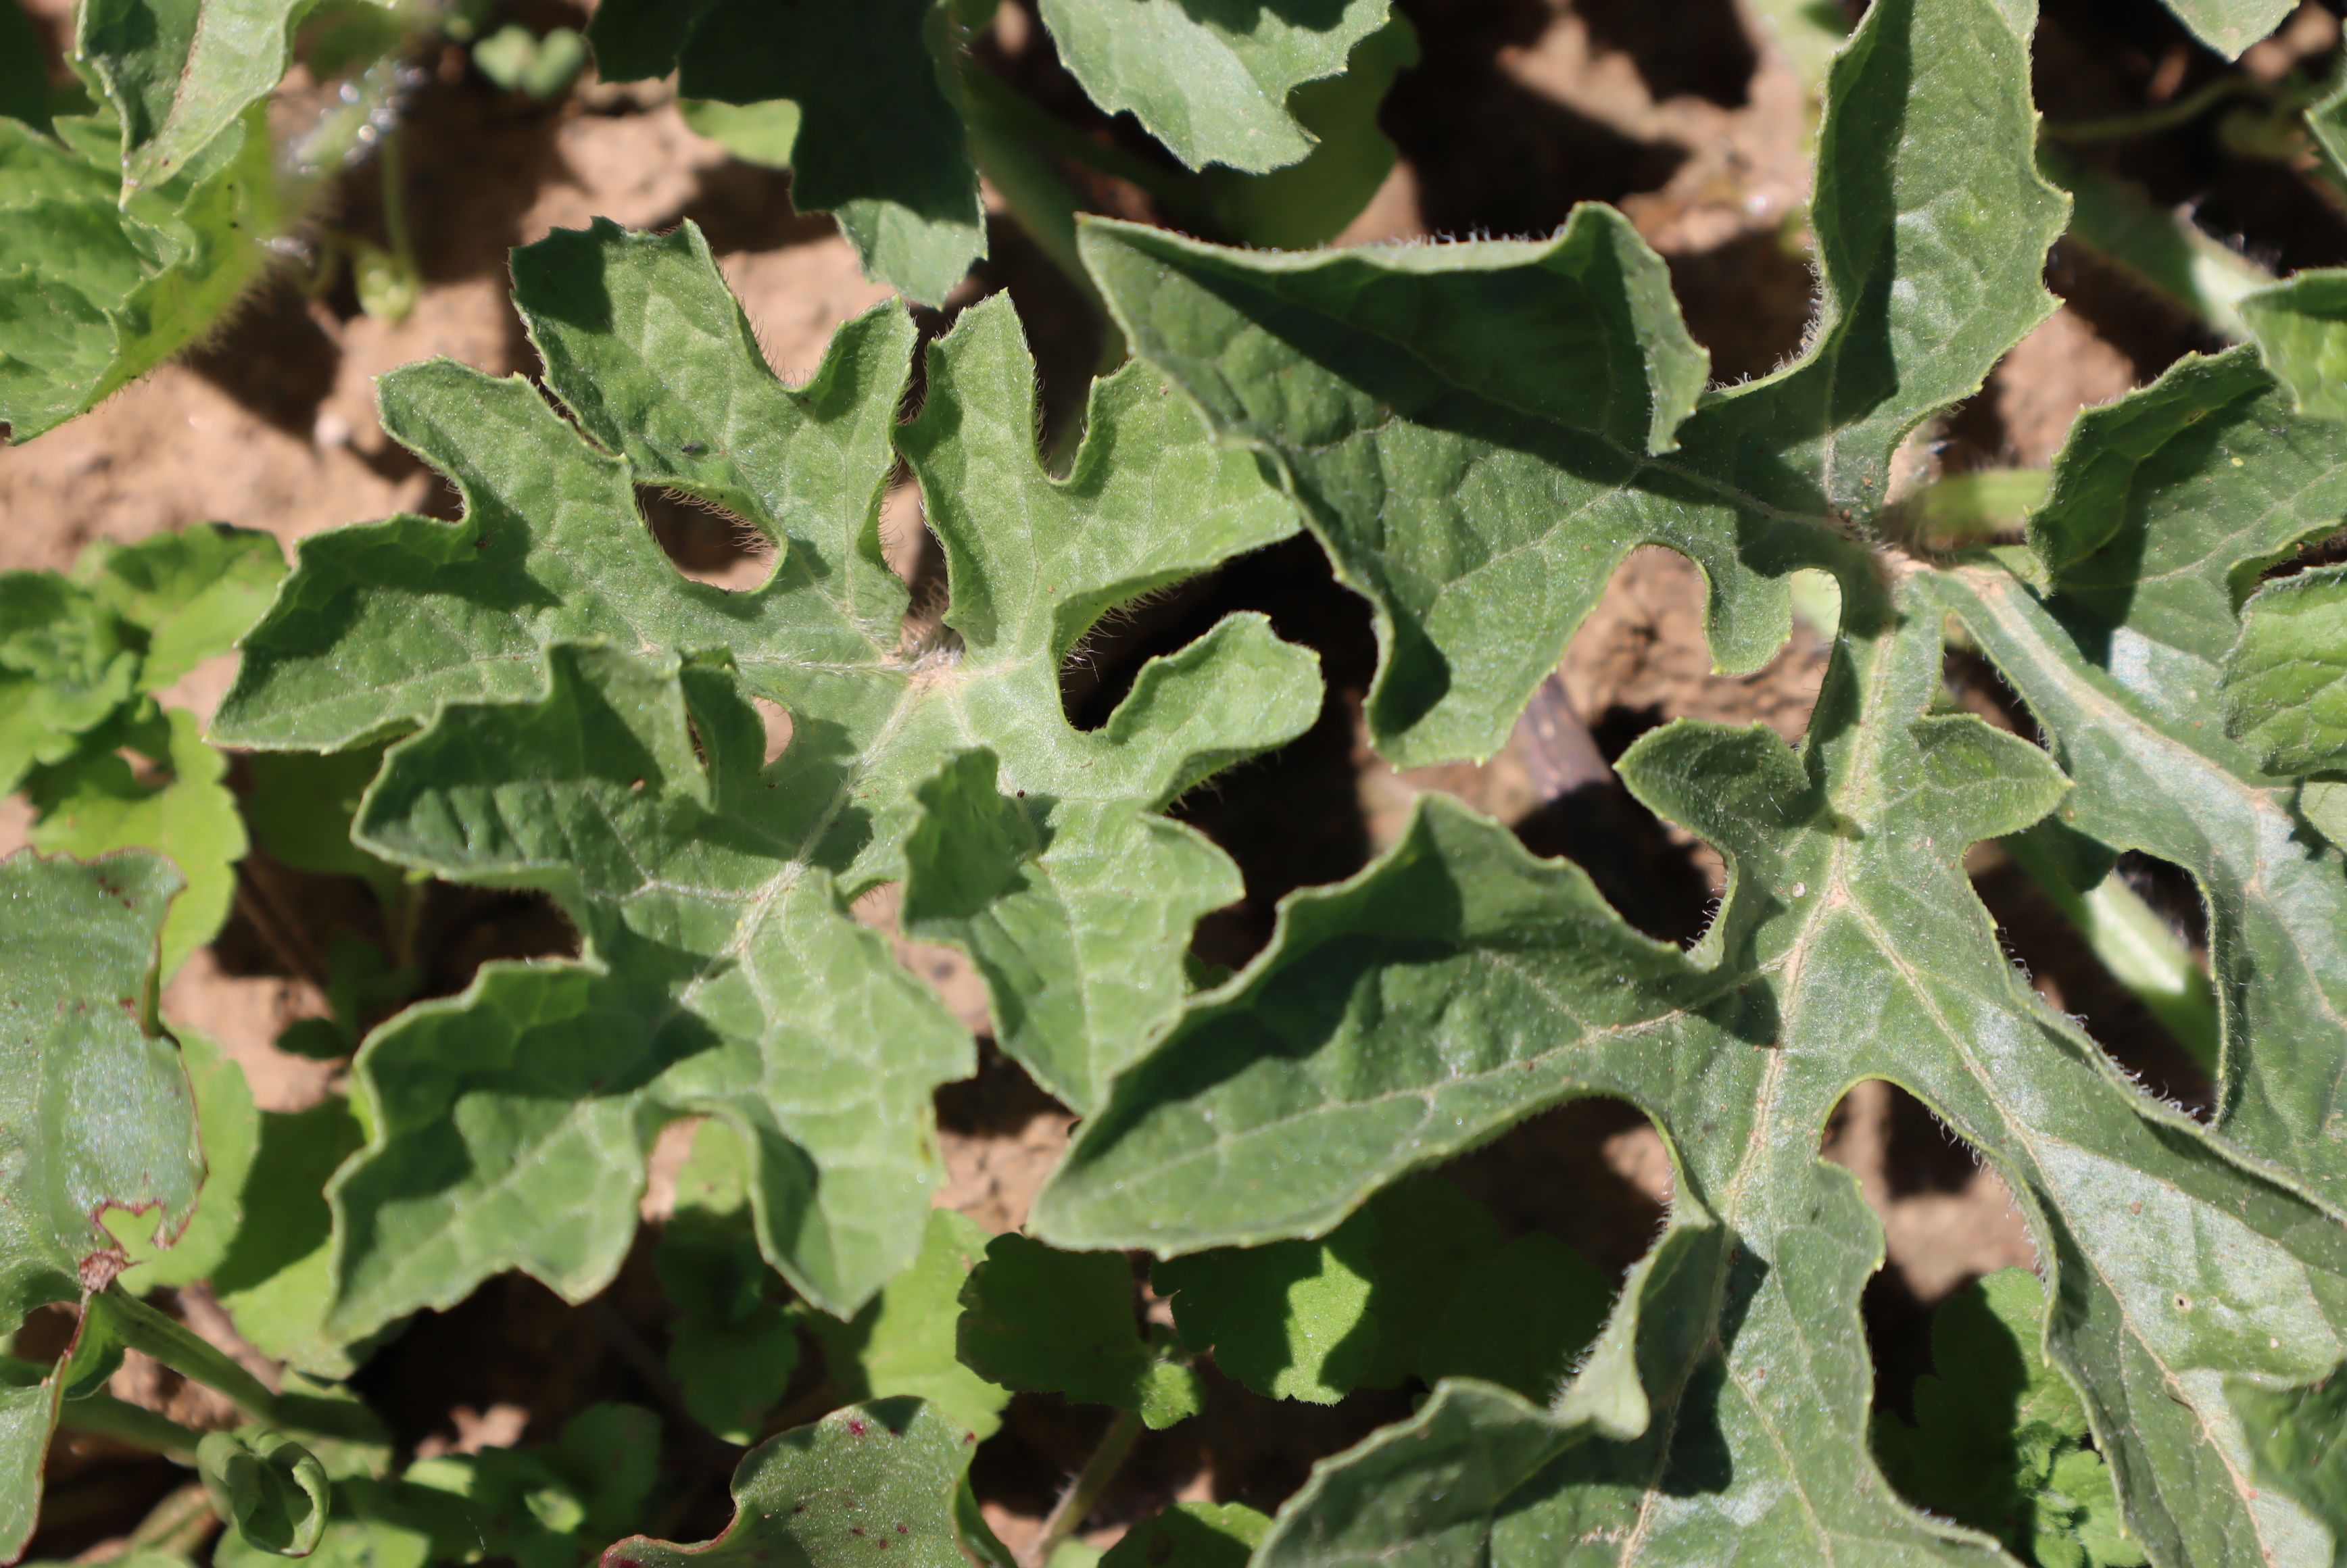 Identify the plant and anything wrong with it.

watermelon, healthy
